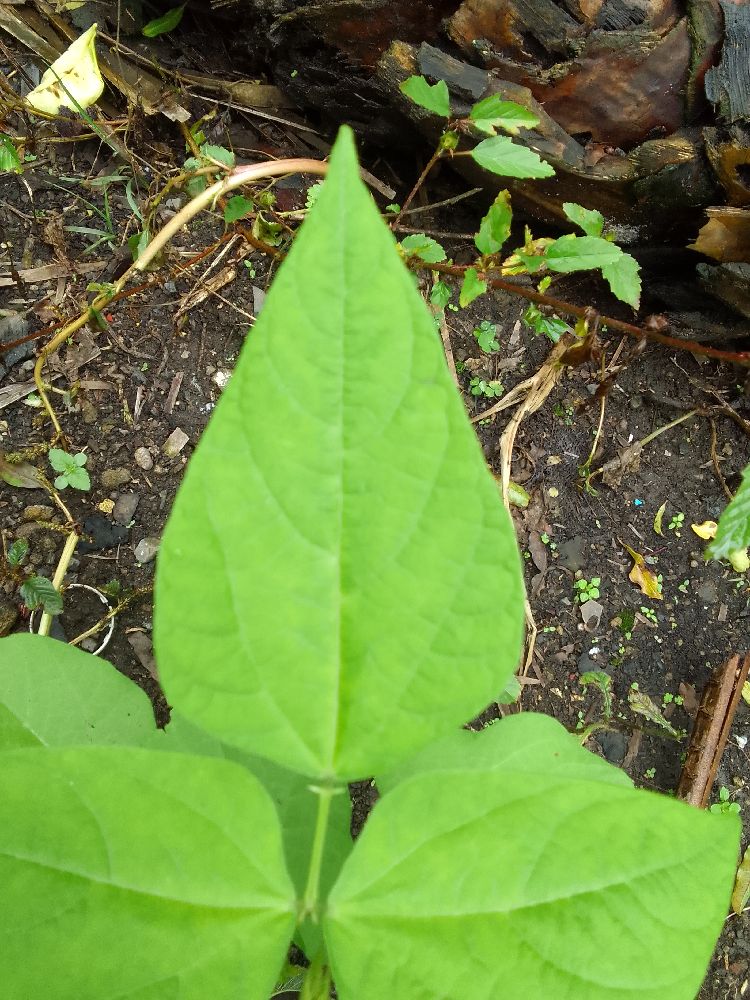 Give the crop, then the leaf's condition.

common bean, healthy
